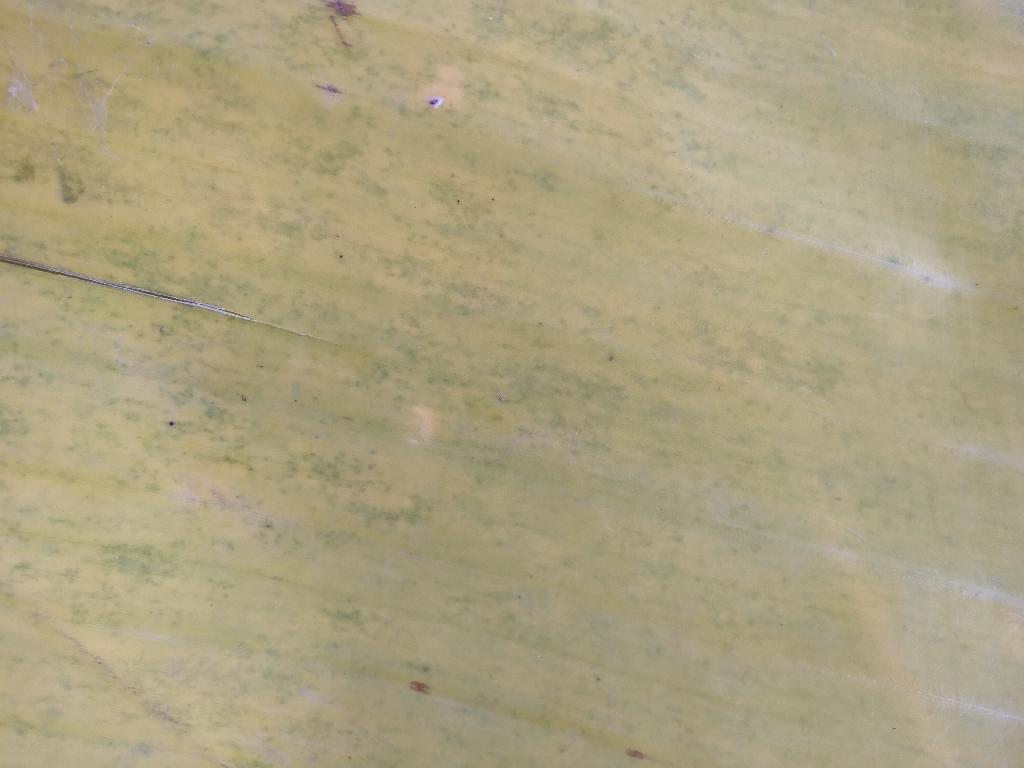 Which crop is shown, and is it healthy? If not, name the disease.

banana, fusarium wilt race 1
